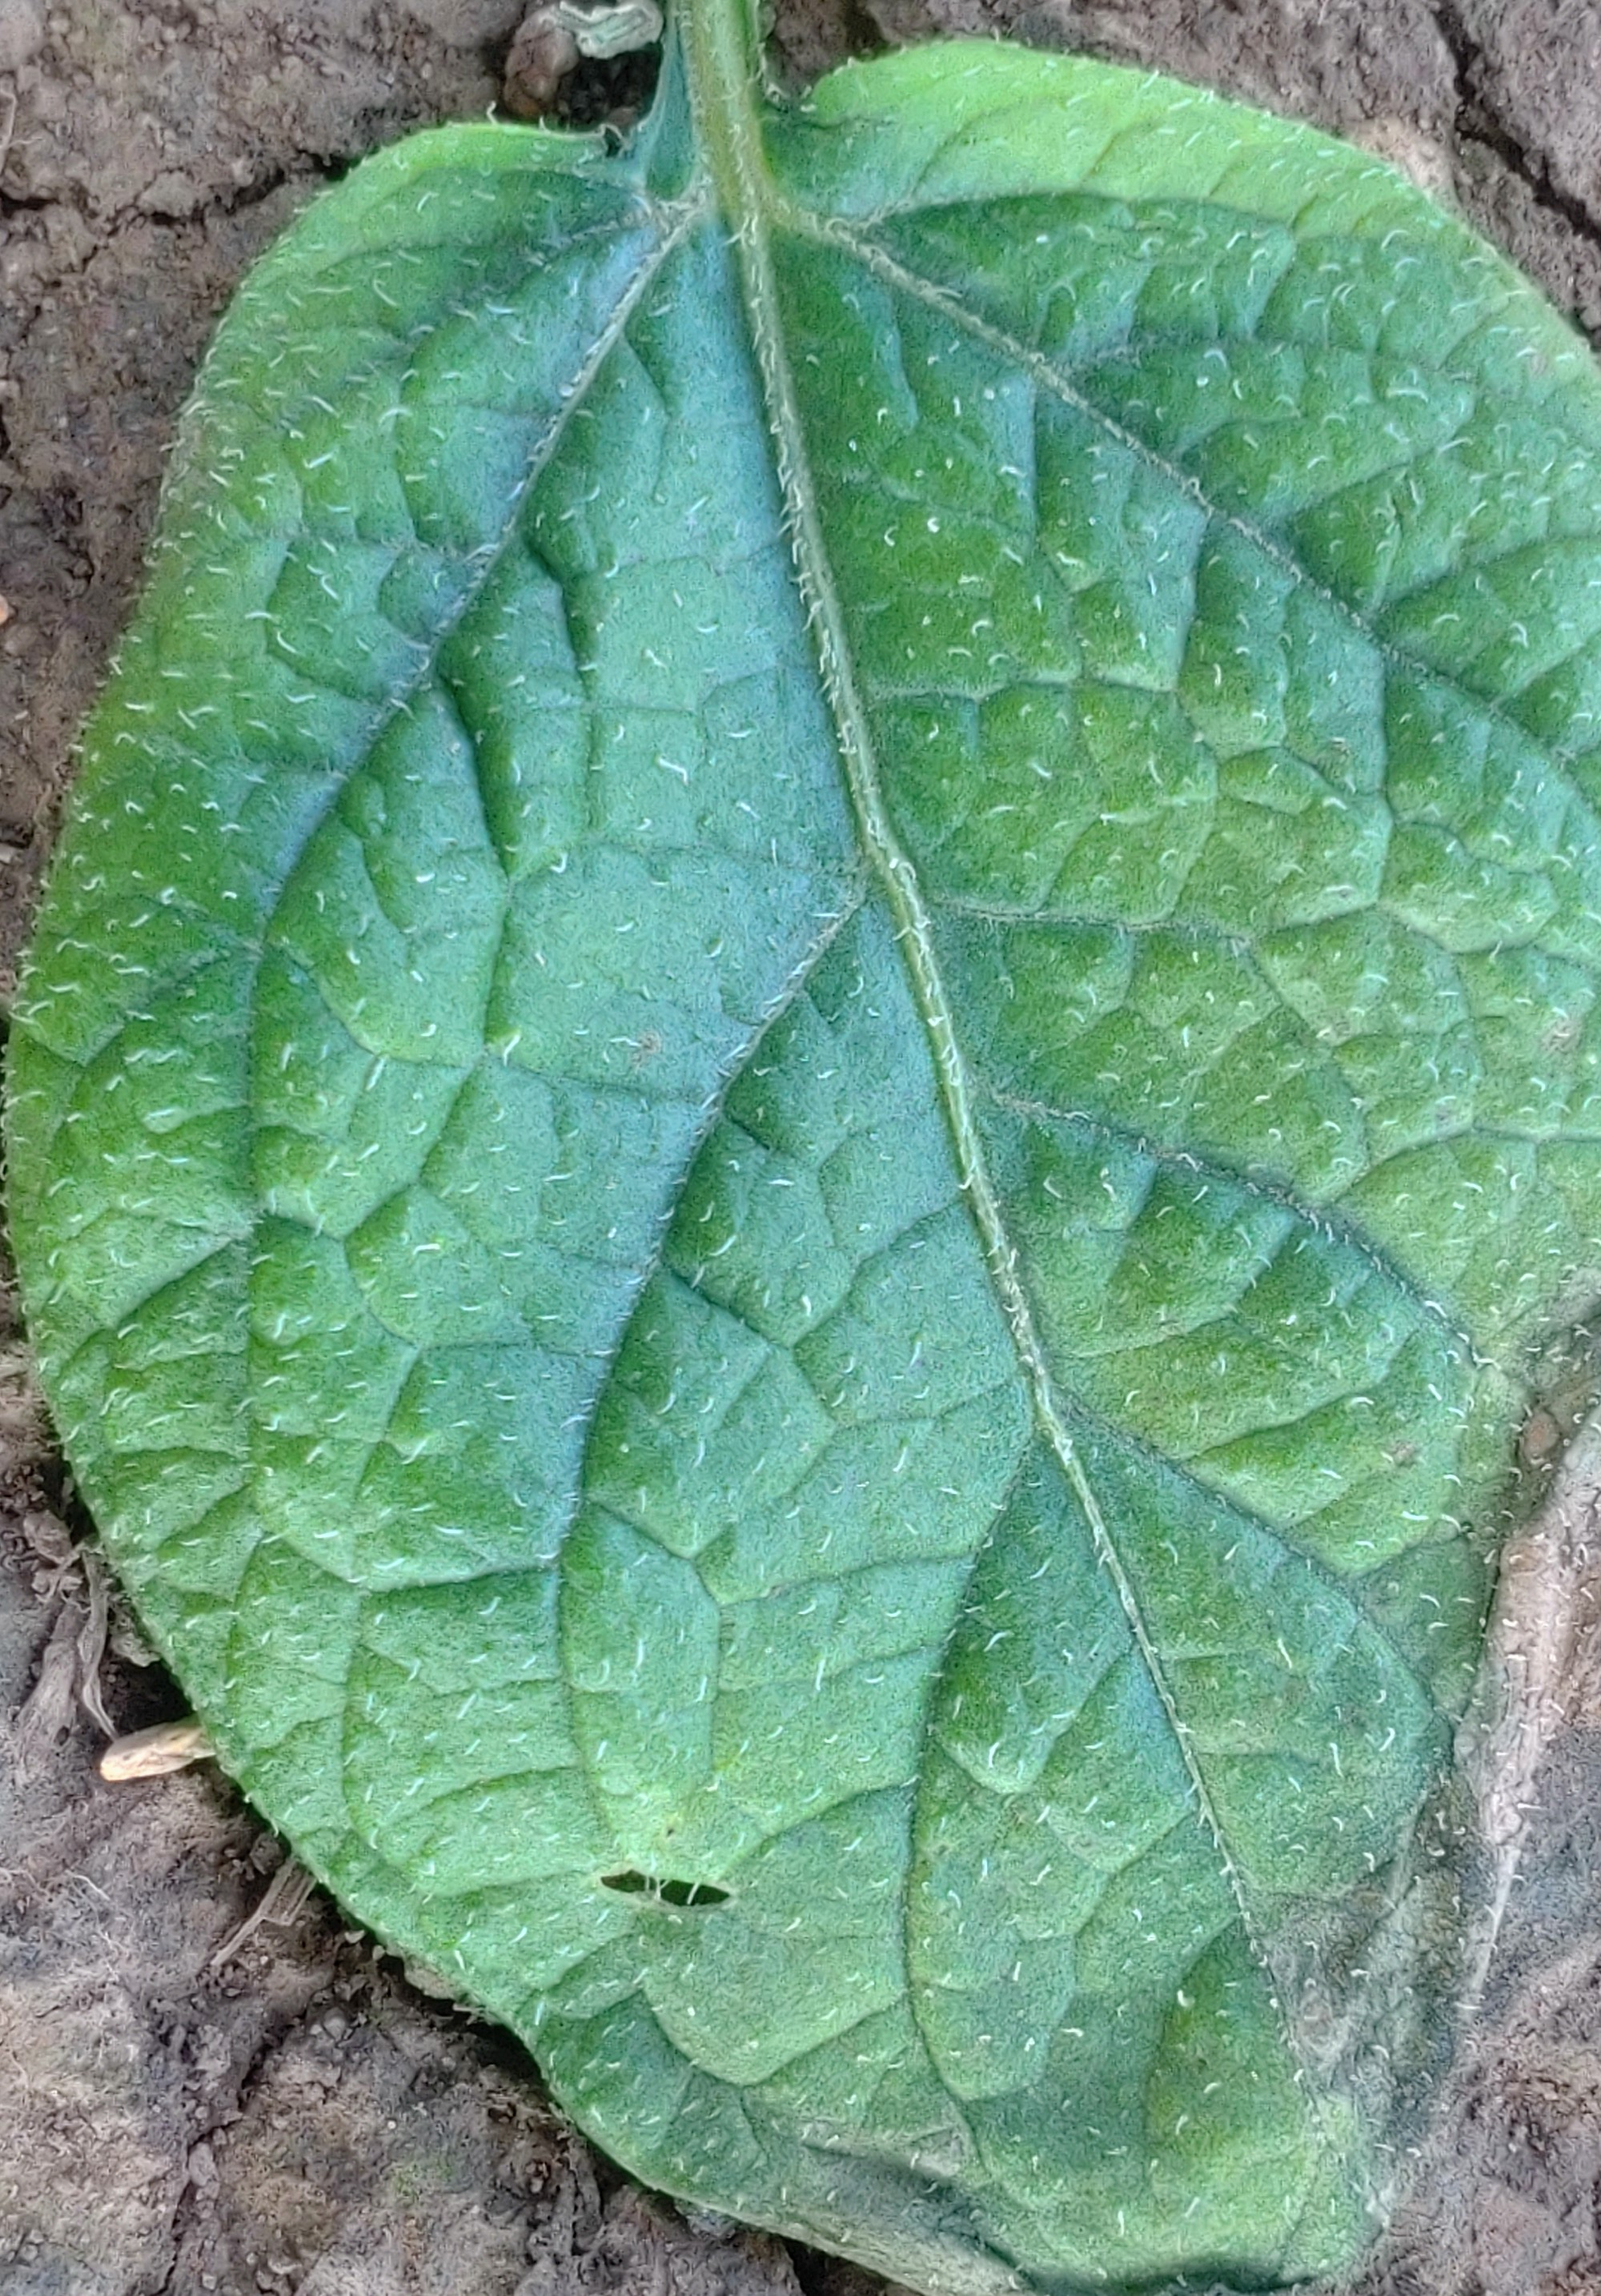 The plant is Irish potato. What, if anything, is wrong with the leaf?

early blight
